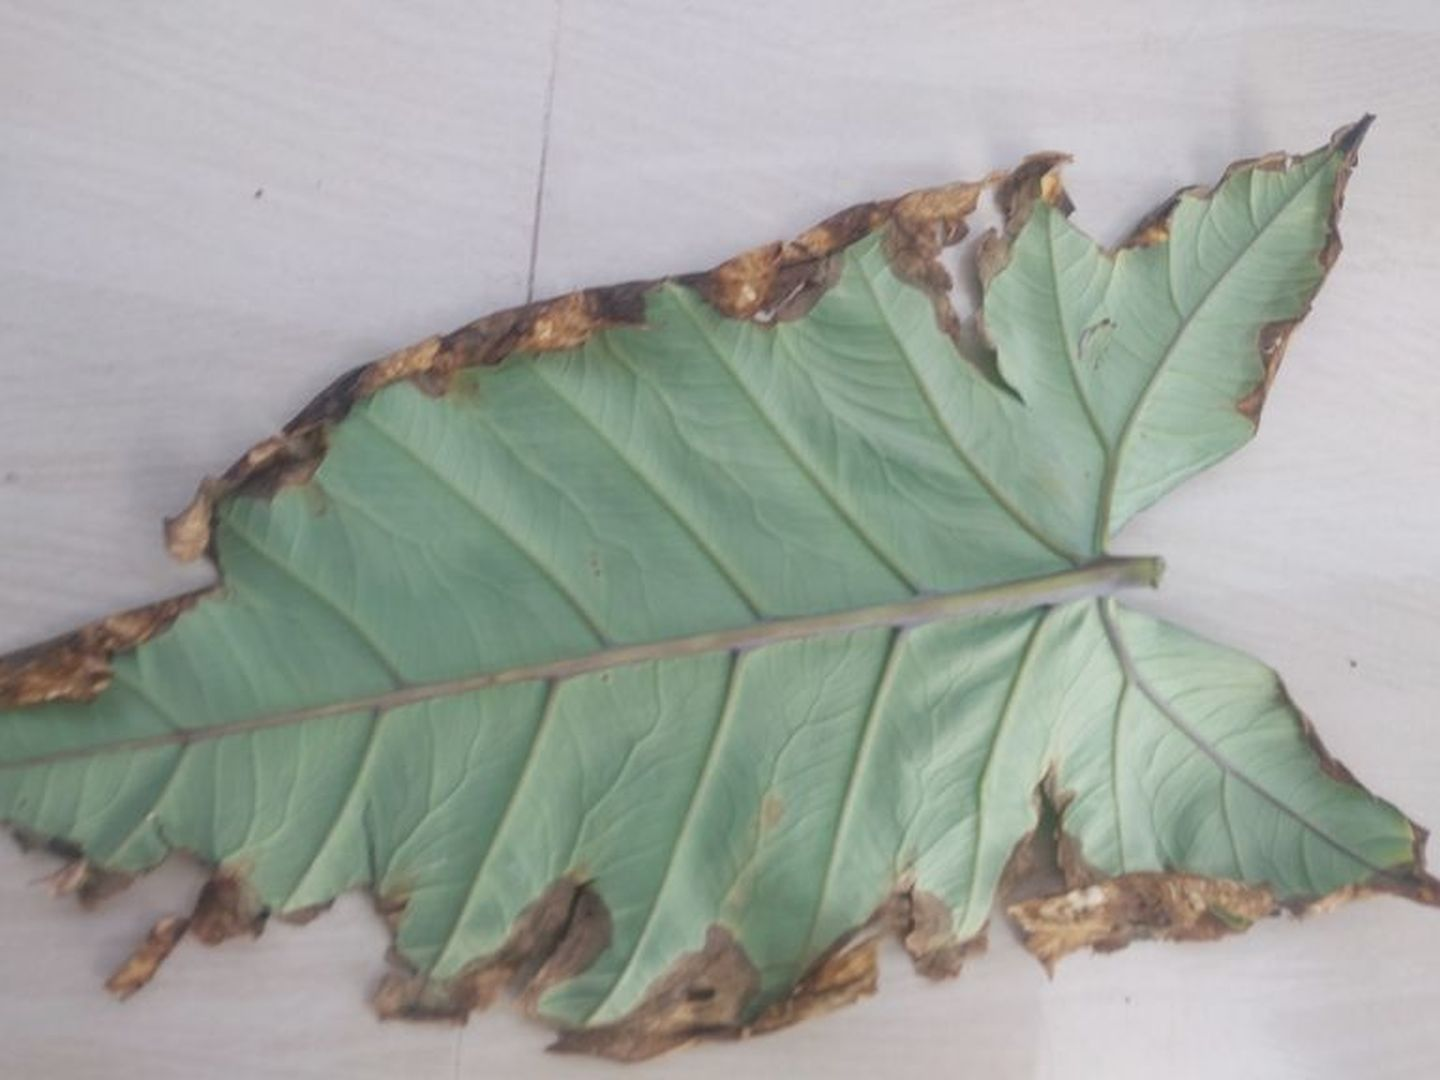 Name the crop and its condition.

taro, leaf blight
